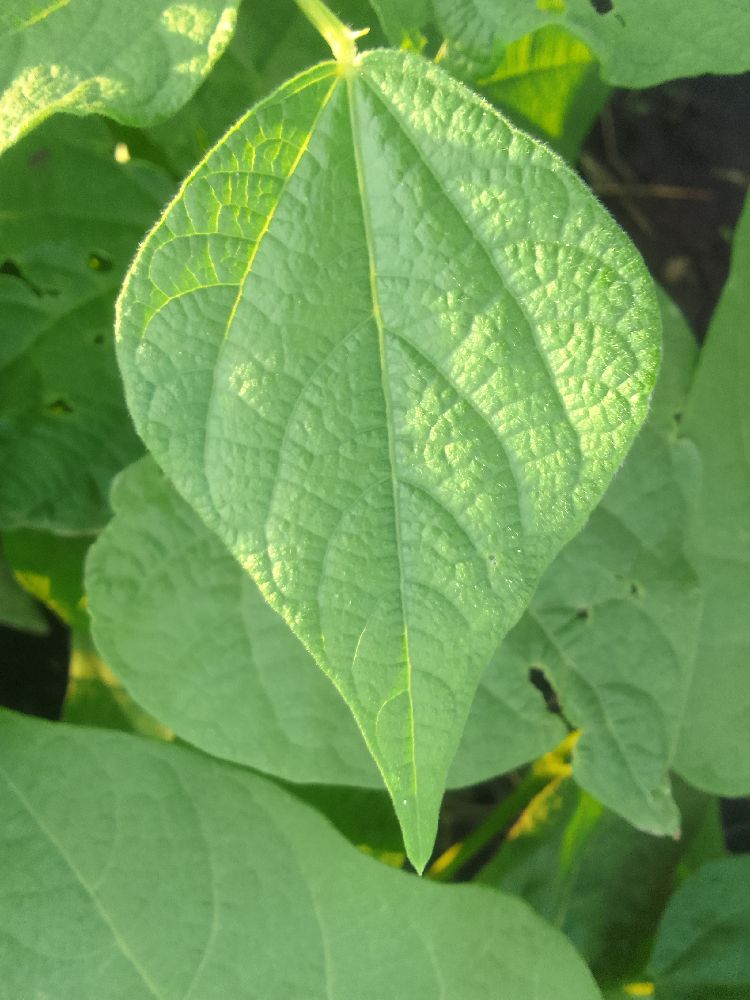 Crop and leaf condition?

common bean, healthy
